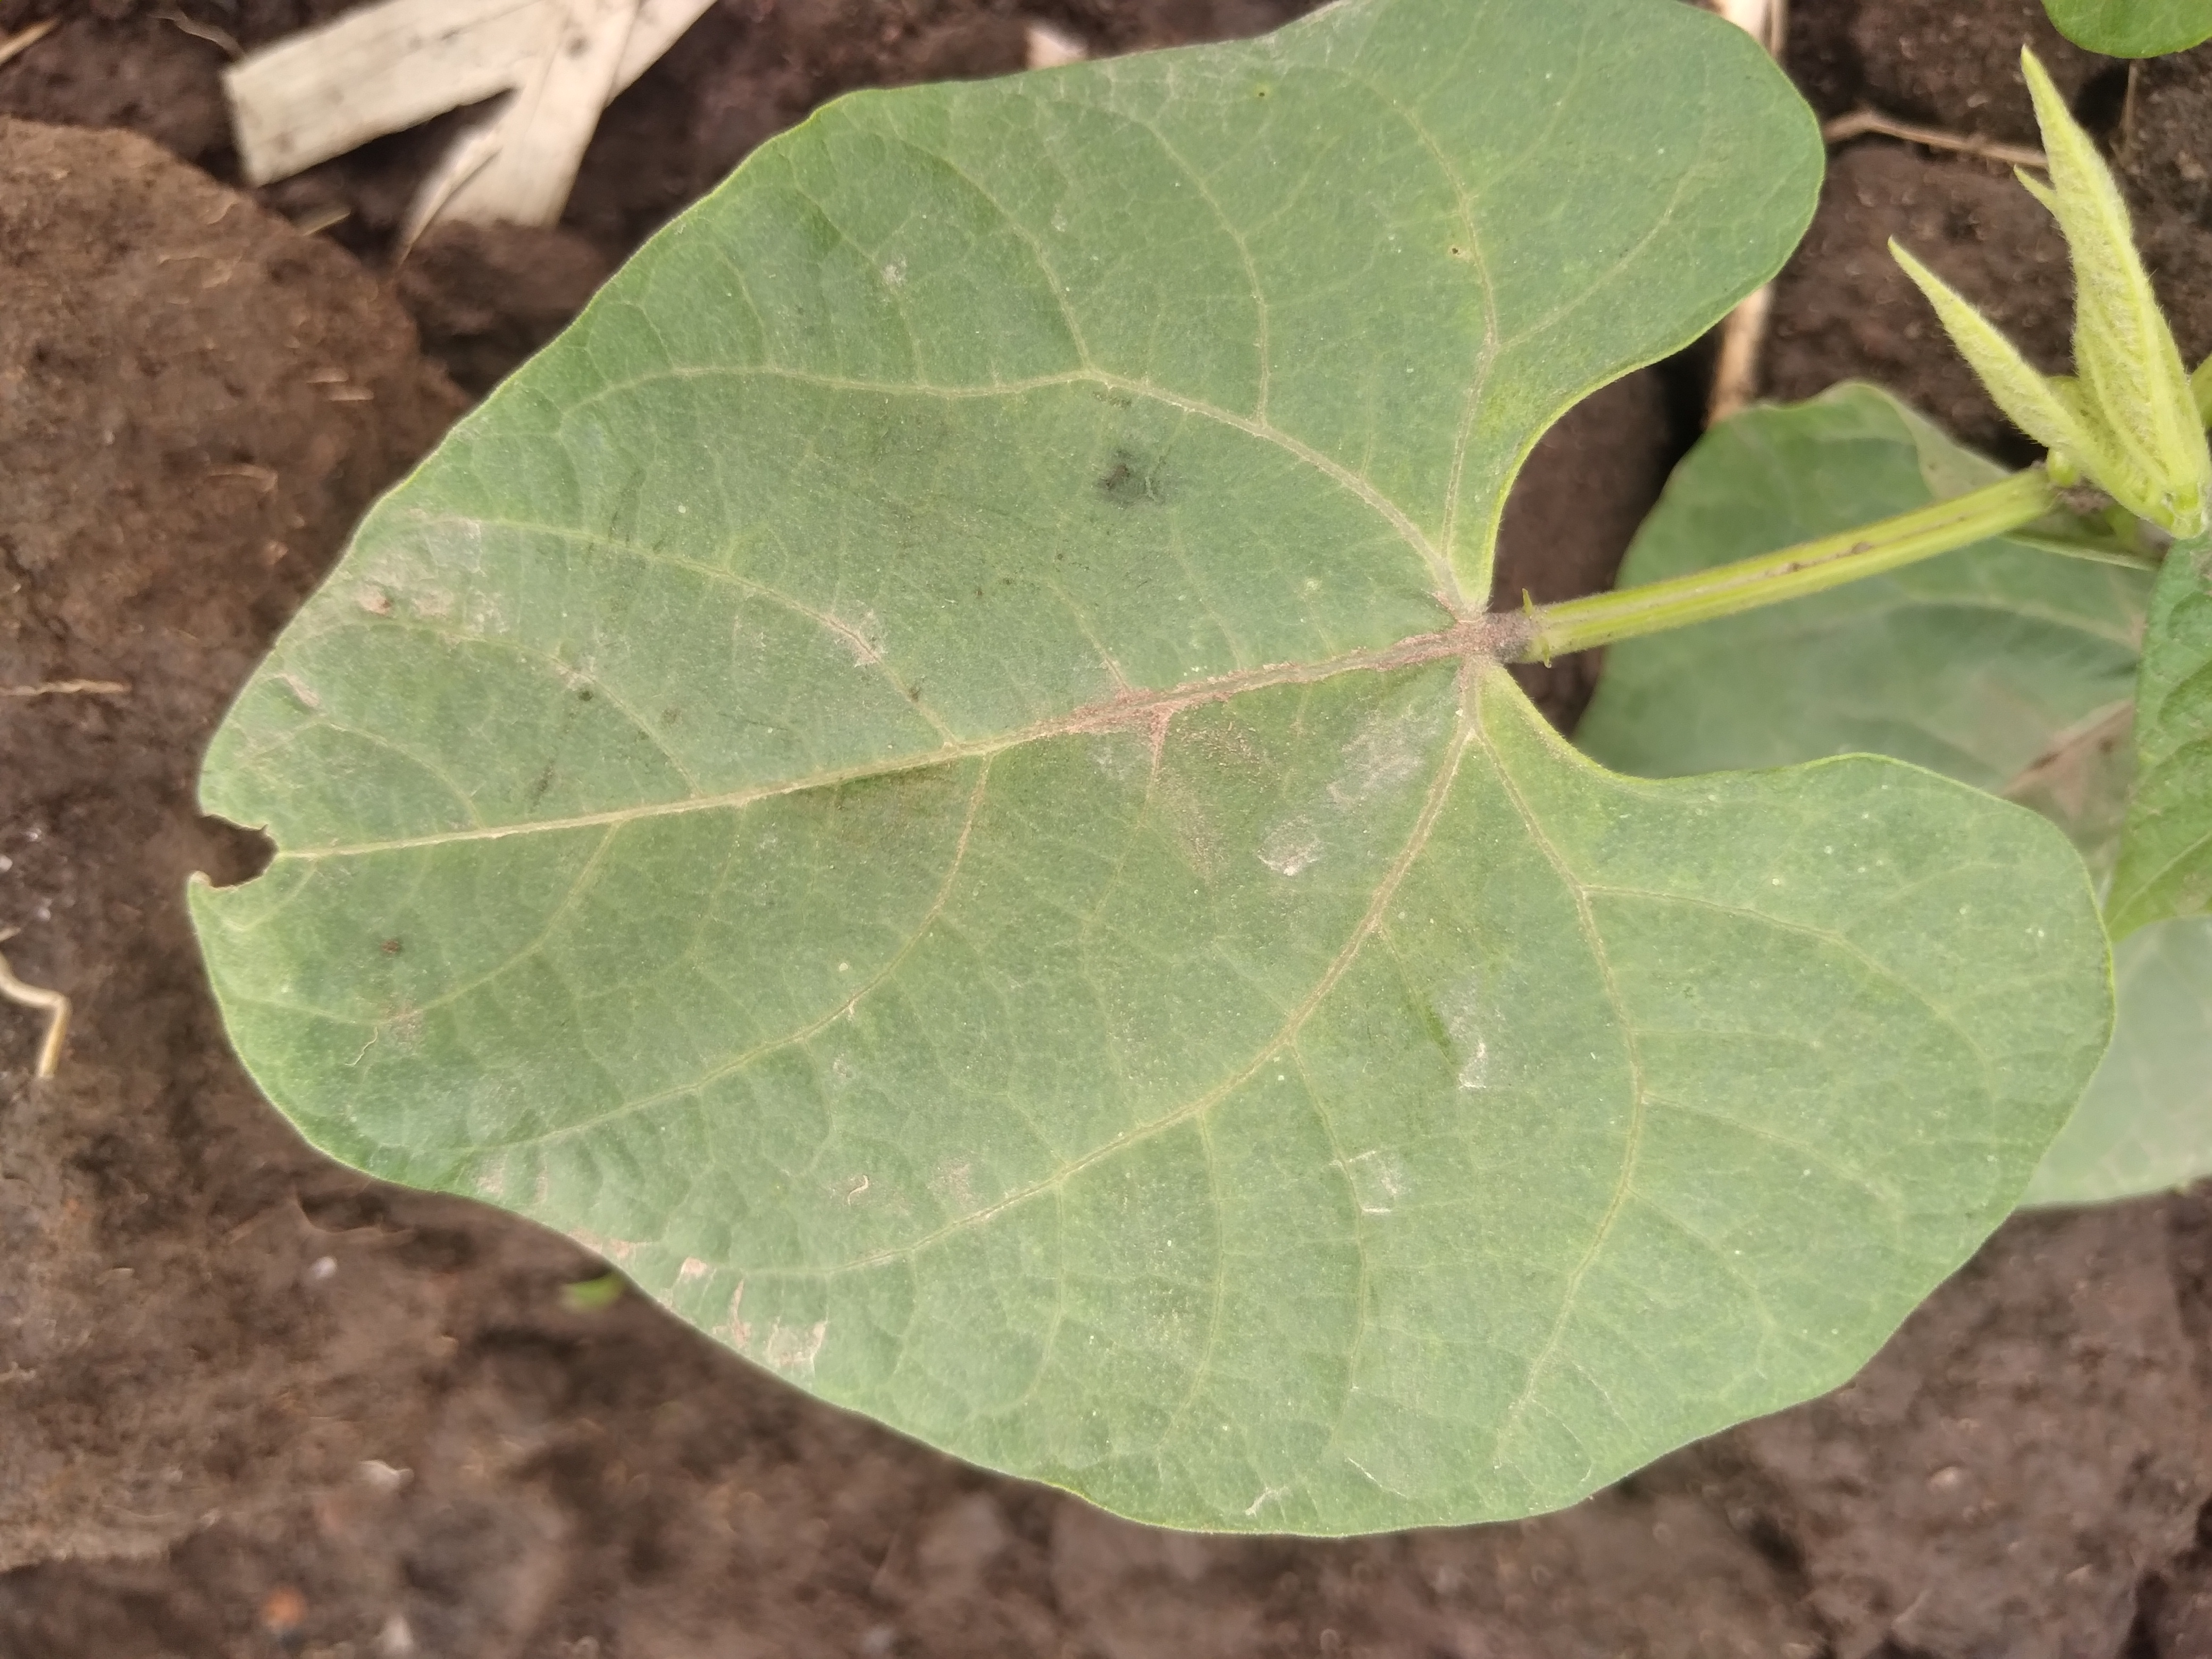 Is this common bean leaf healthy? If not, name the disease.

healthy
